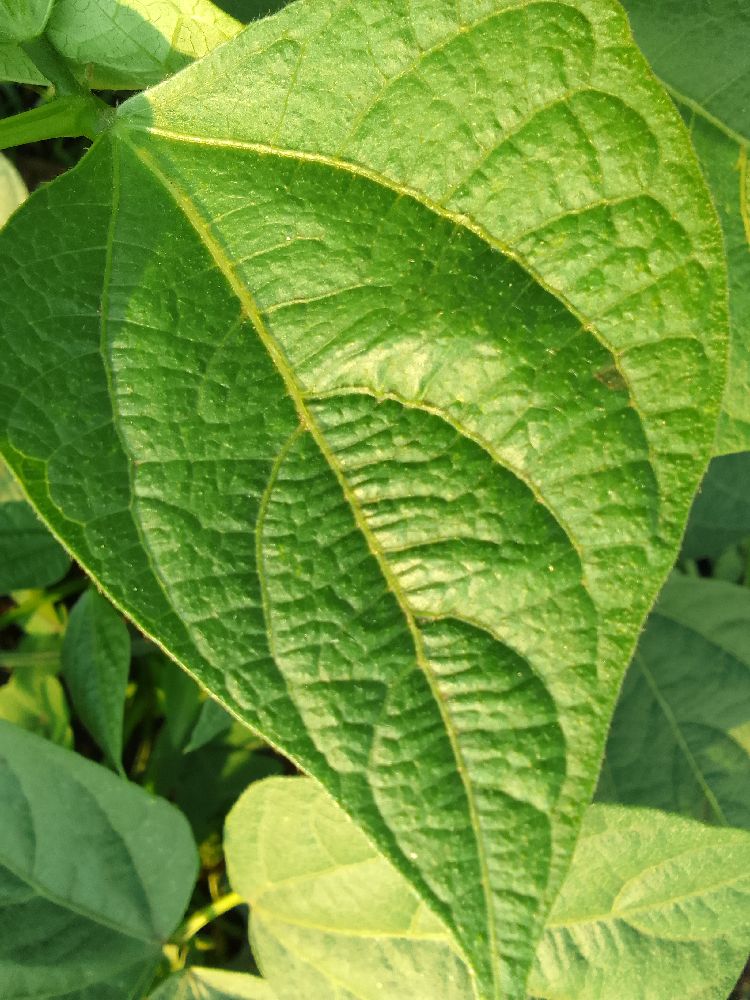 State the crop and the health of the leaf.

common bean, healthy
